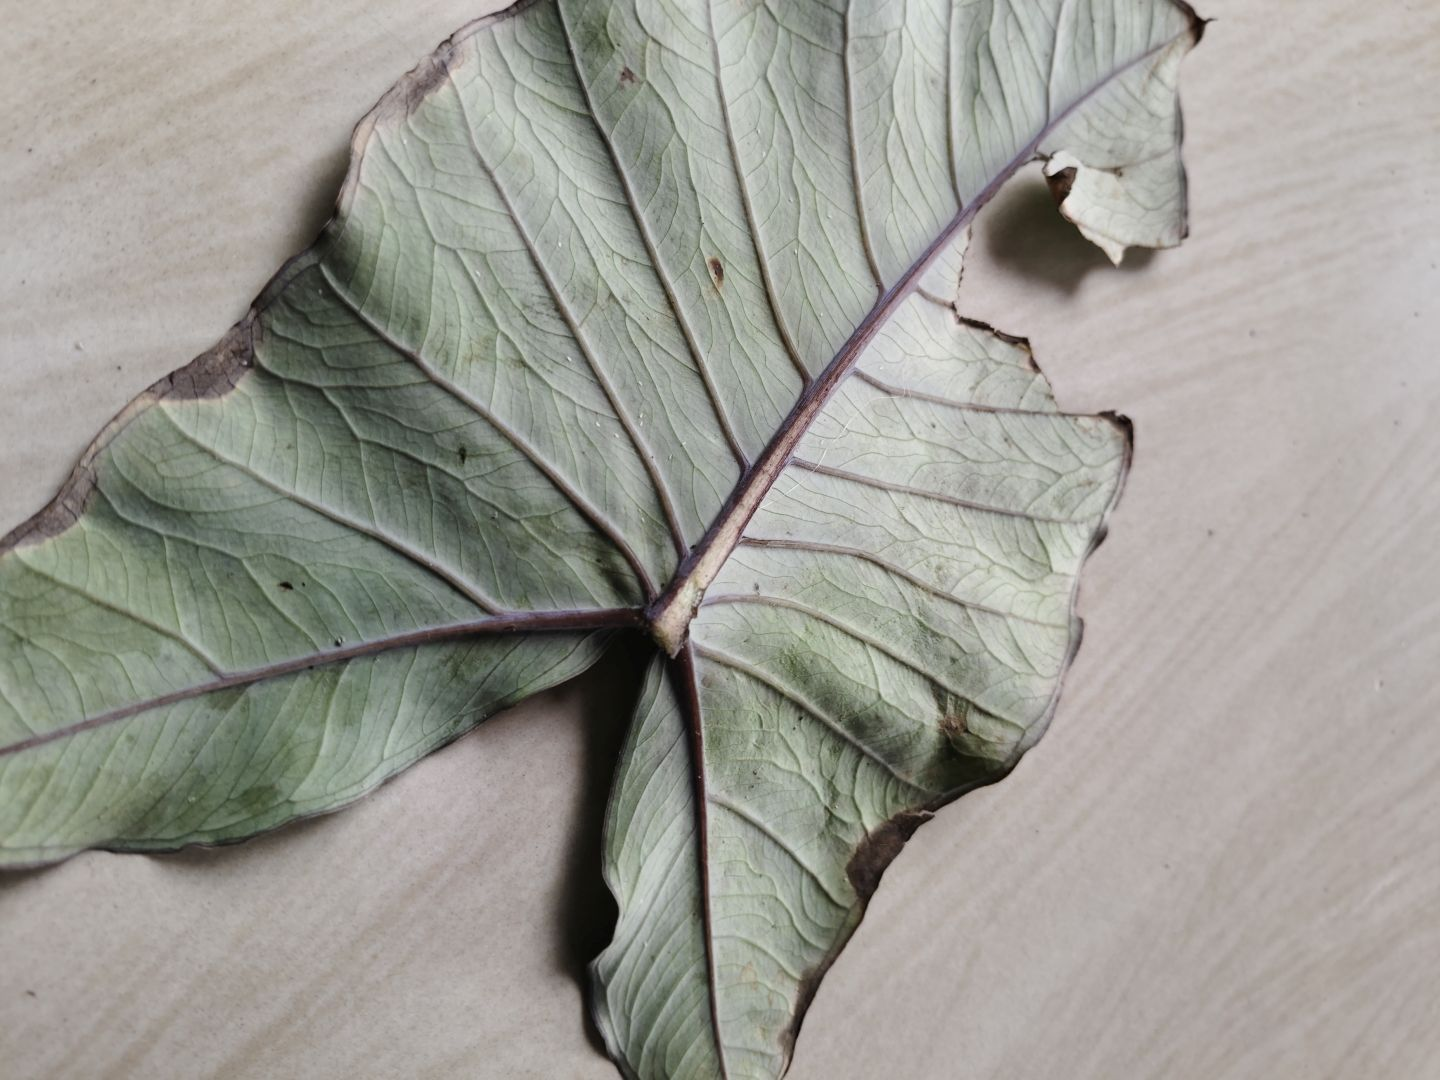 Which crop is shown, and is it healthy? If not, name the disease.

taro, leaf blight
